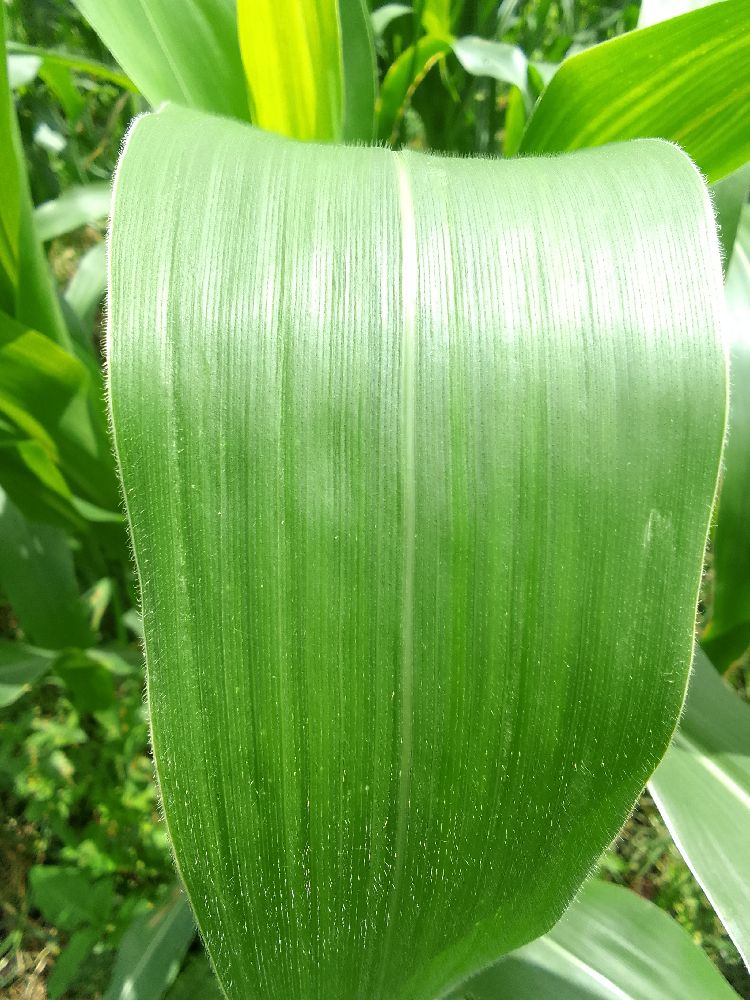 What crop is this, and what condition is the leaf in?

maize, healthy
